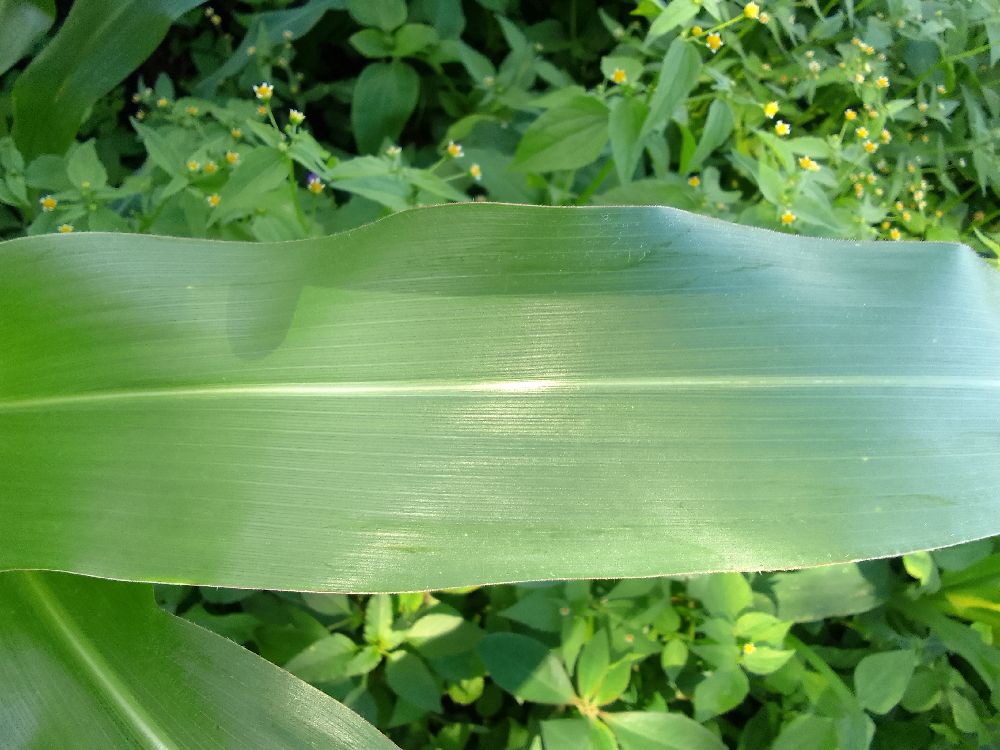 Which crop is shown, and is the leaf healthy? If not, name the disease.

maize, healthy
